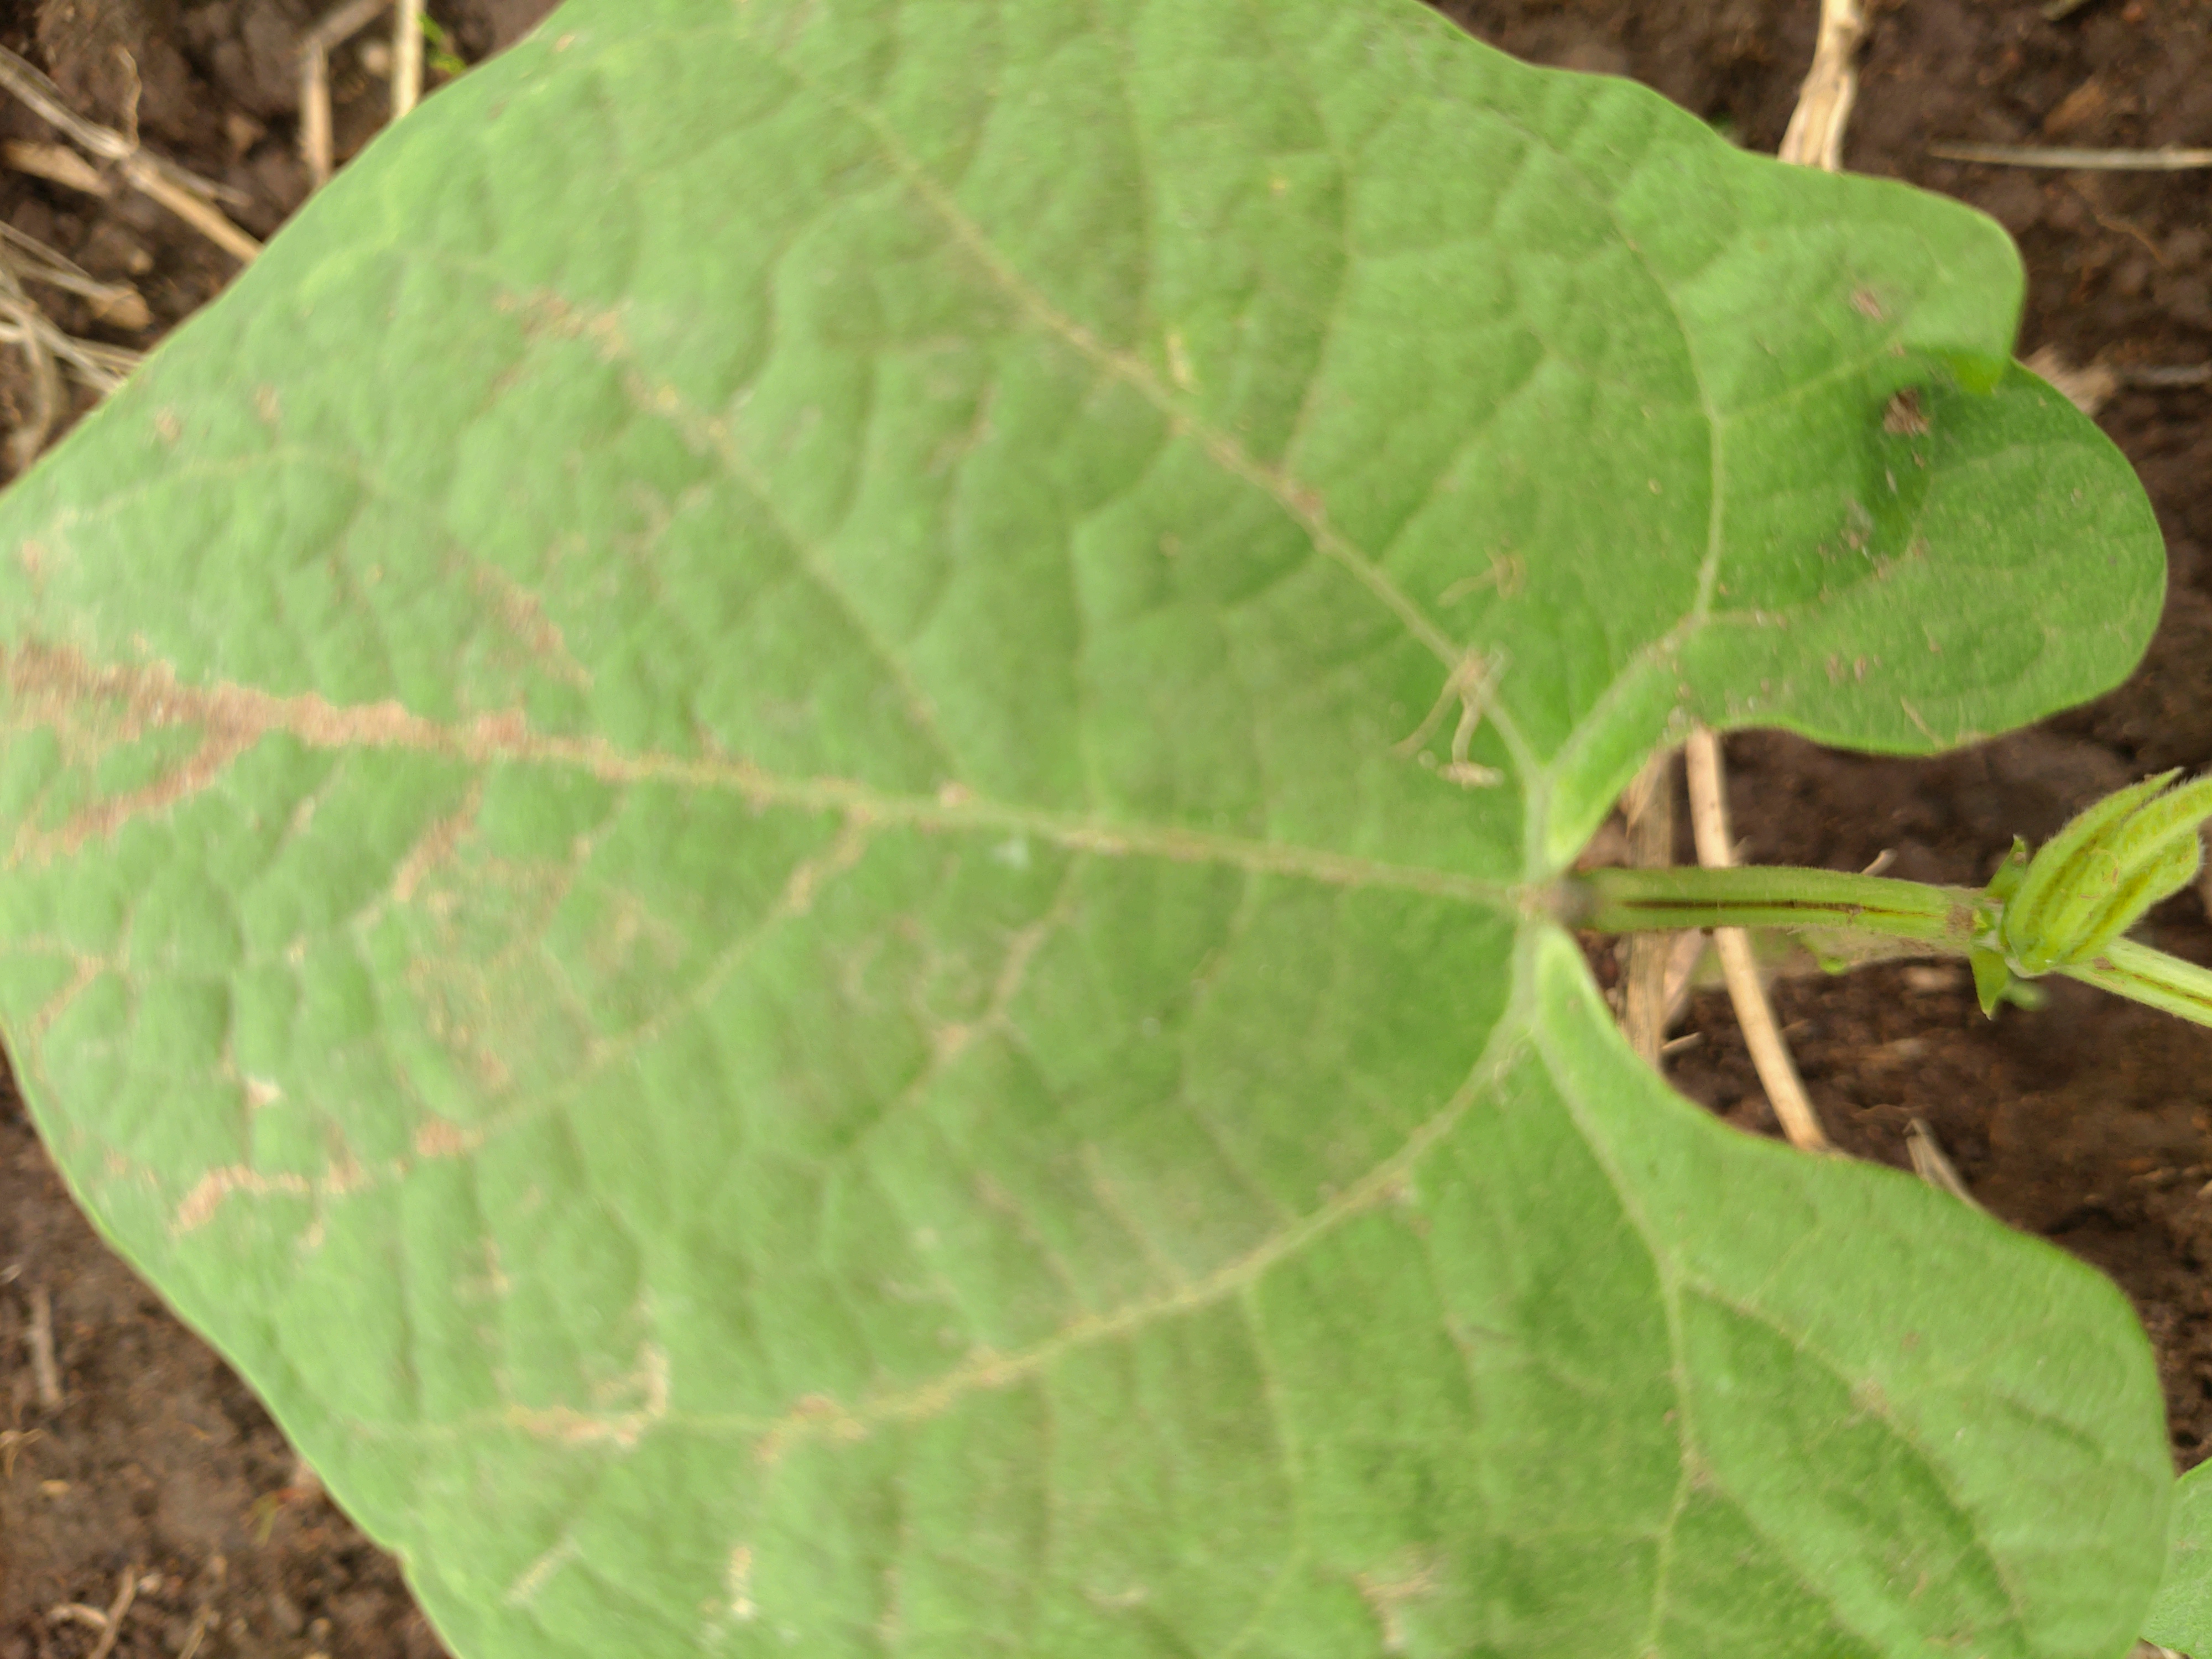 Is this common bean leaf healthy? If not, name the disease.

healthy
